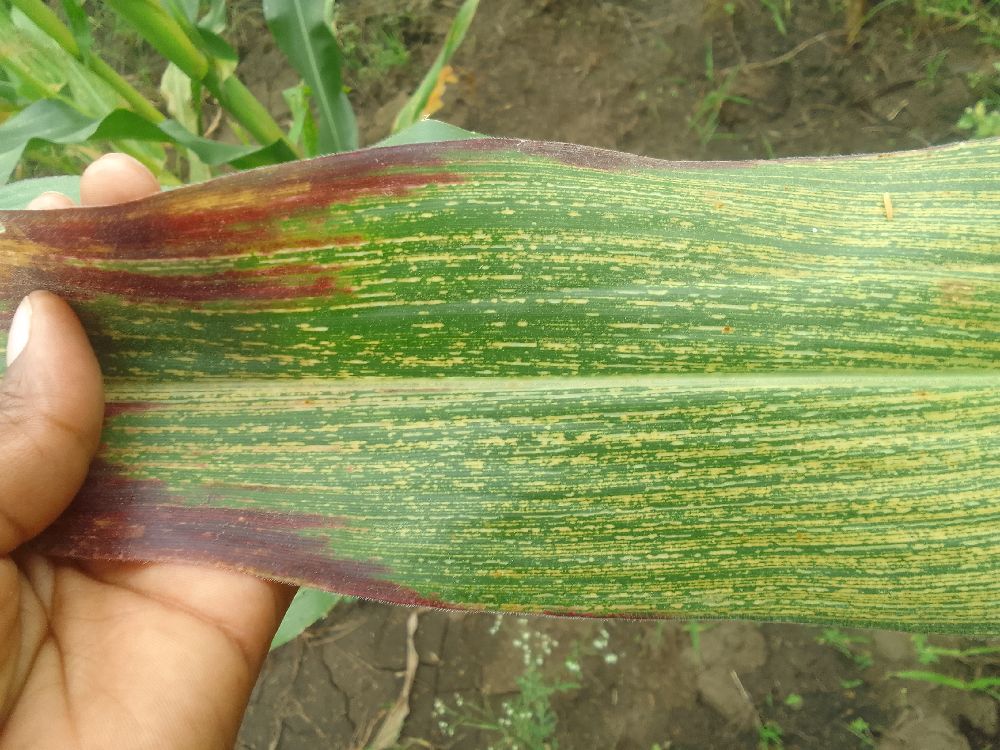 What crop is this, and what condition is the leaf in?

maize, maize streak virus
